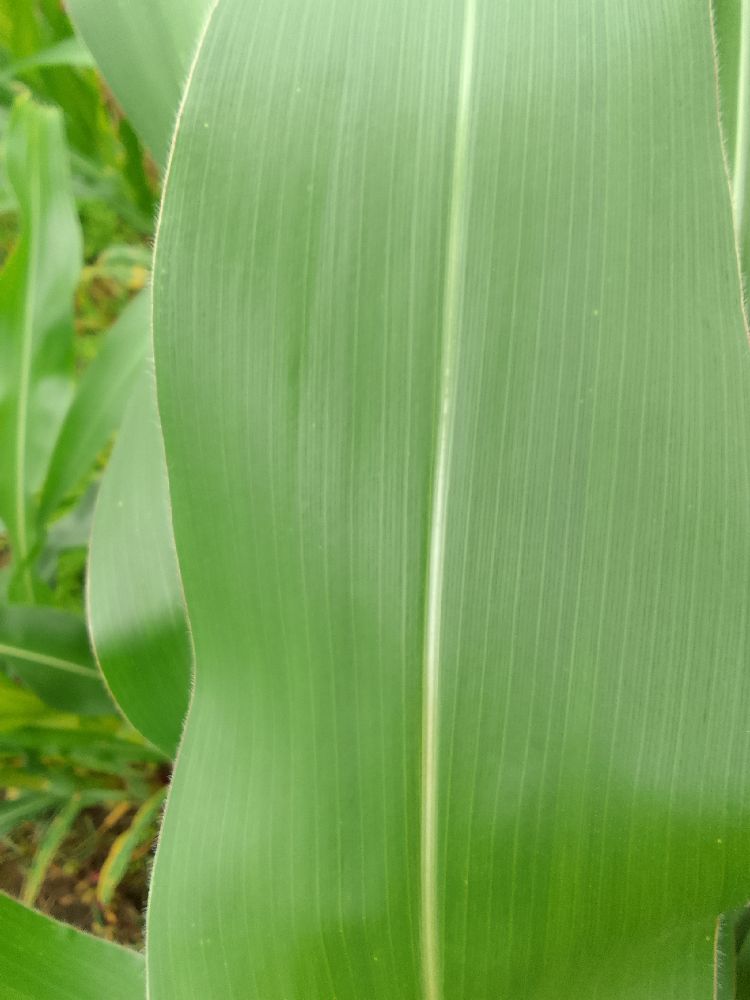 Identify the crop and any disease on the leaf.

maize, healthy
